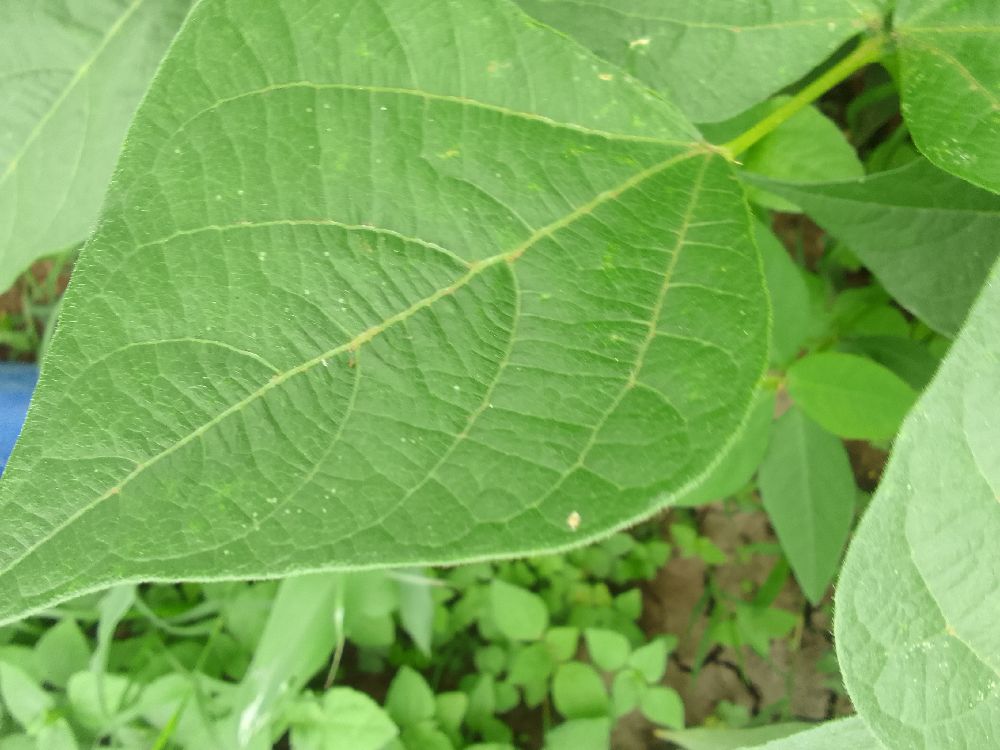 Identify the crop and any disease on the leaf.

common bean, healthy
